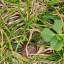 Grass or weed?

unstructured weed
